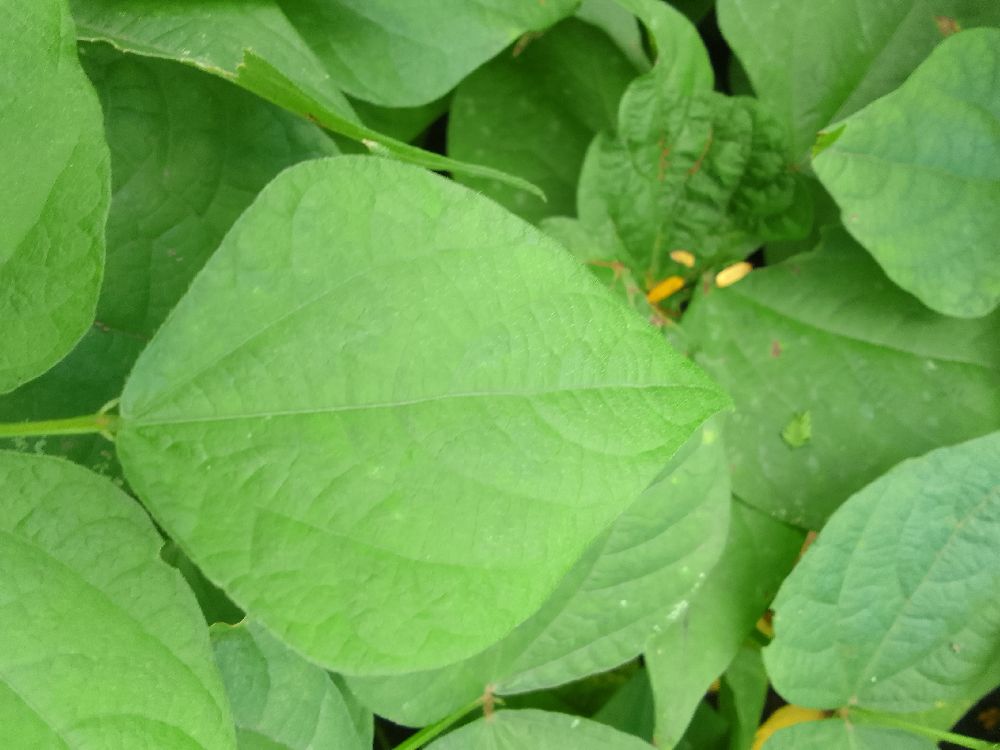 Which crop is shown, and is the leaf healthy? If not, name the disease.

common bean, healthy
